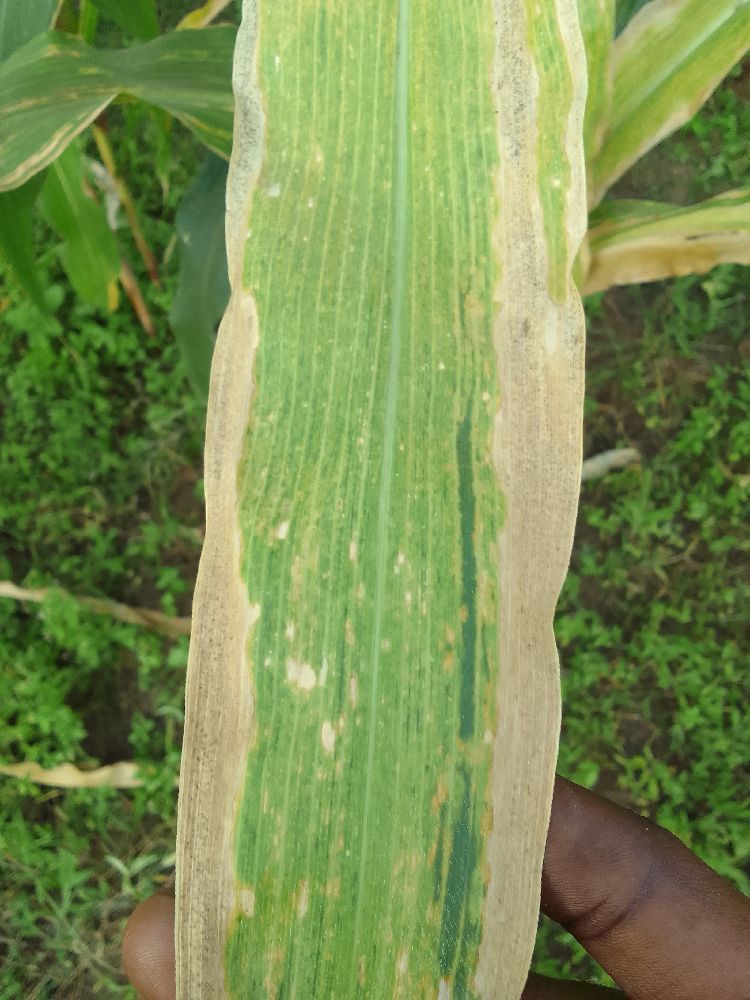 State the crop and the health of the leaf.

maize, maize lethal necrosis
